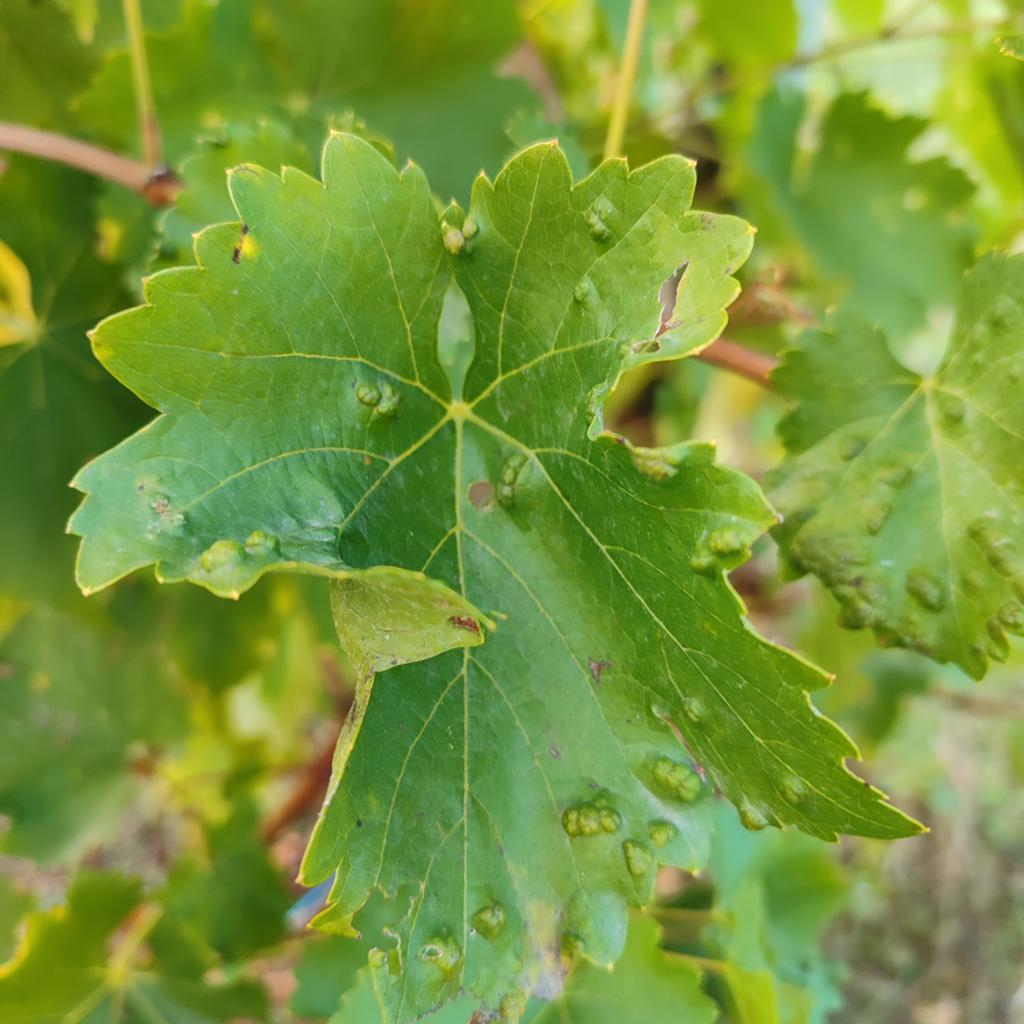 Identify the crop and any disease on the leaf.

grapevine, erineum mite
